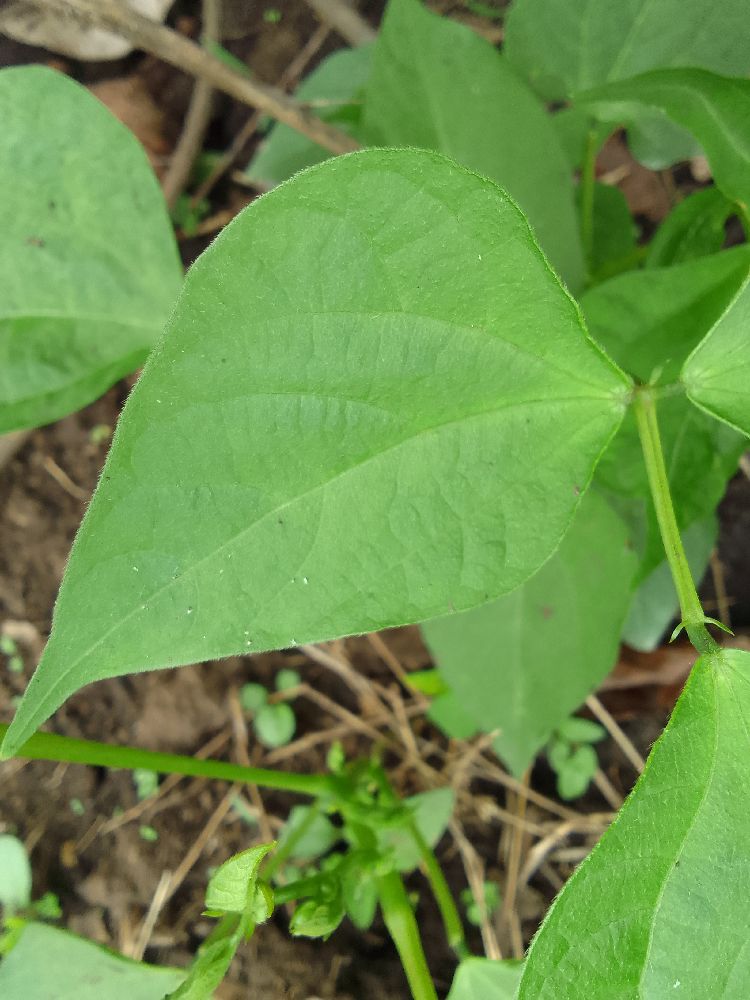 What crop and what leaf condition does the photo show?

common bean, healthy
